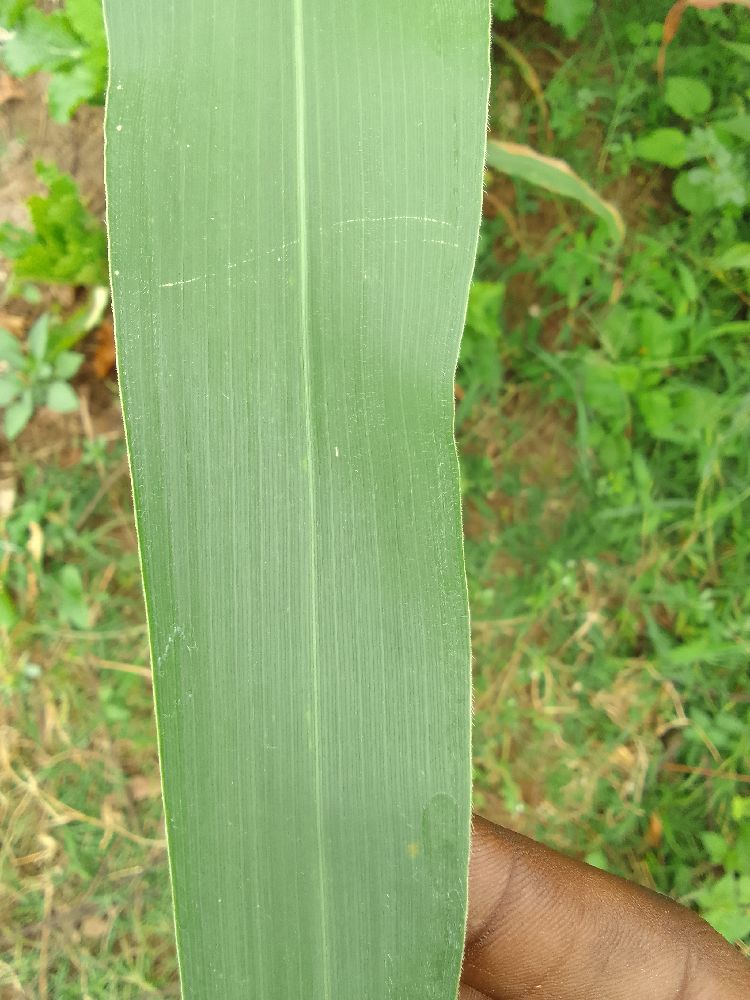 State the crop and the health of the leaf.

maize, healthy
